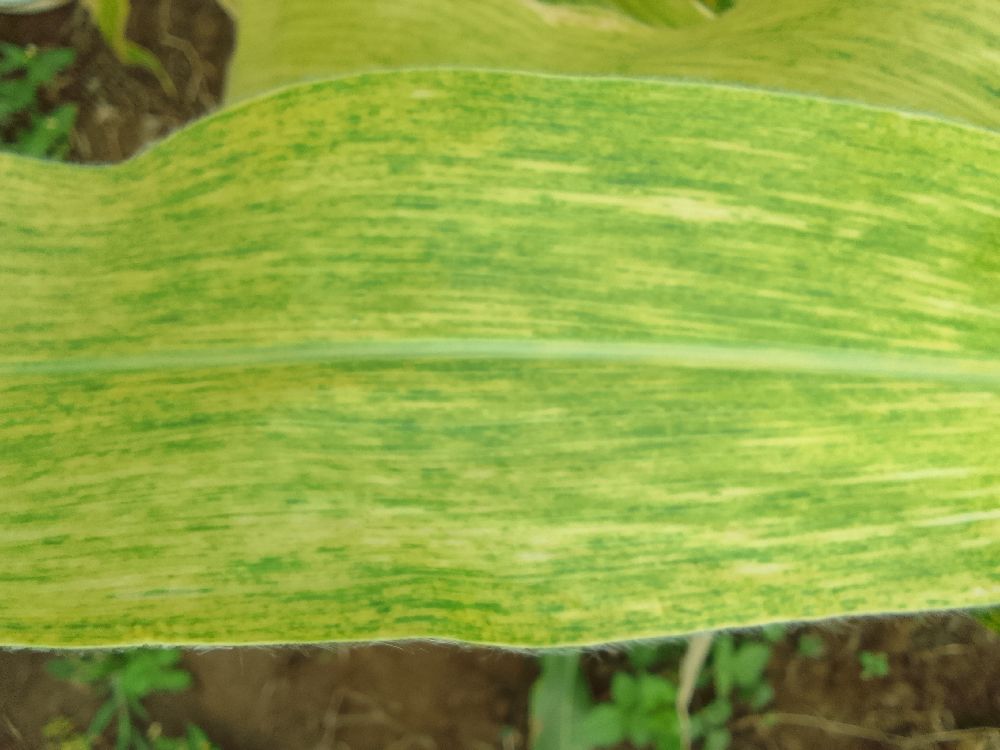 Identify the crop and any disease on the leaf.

maize, maize lethal necrosis
